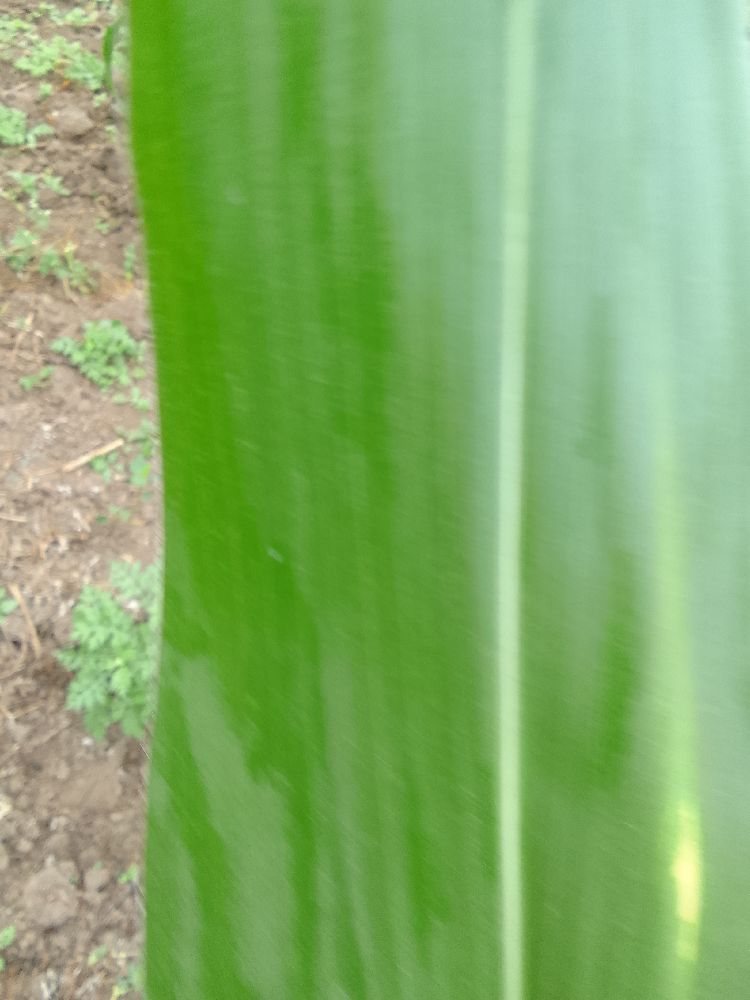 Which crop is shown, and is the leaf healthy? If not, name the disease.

maize, healthy
